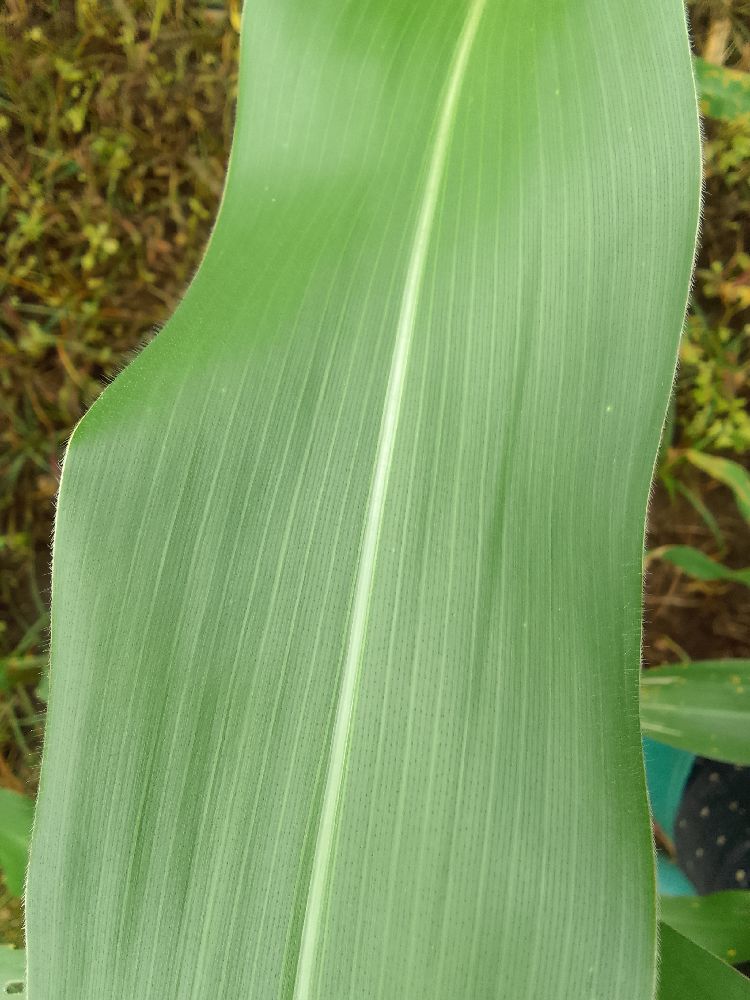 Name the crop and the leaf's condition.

maize, healthy
